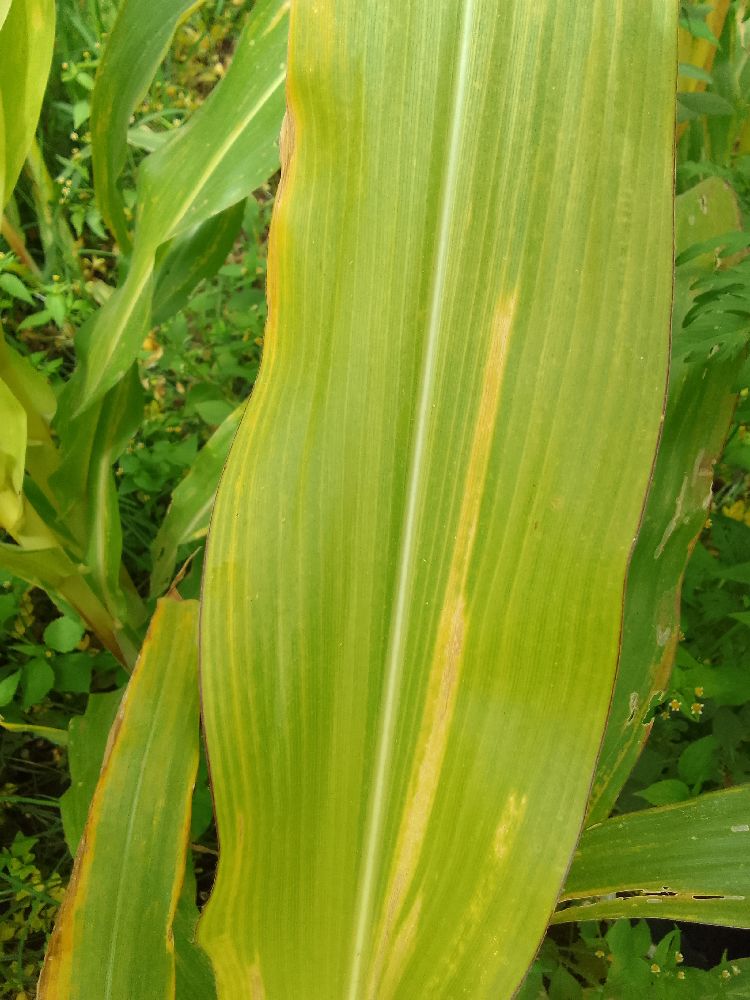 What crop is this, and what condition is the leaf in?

maize, maize lethal necrosis
